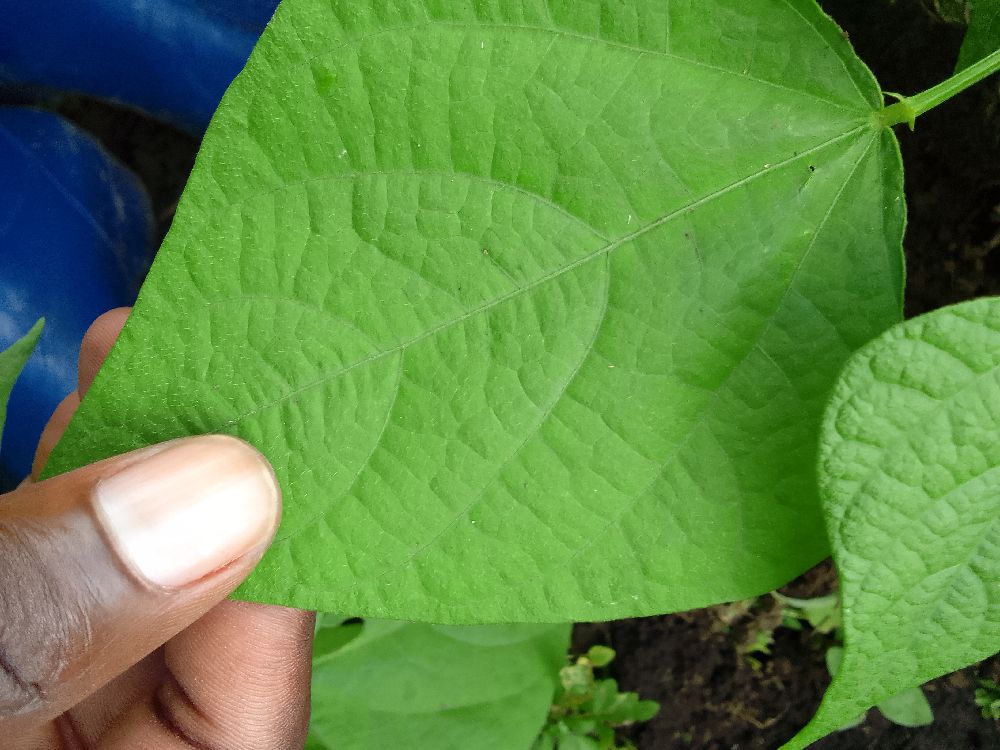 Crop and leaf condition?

common bean, healthy
